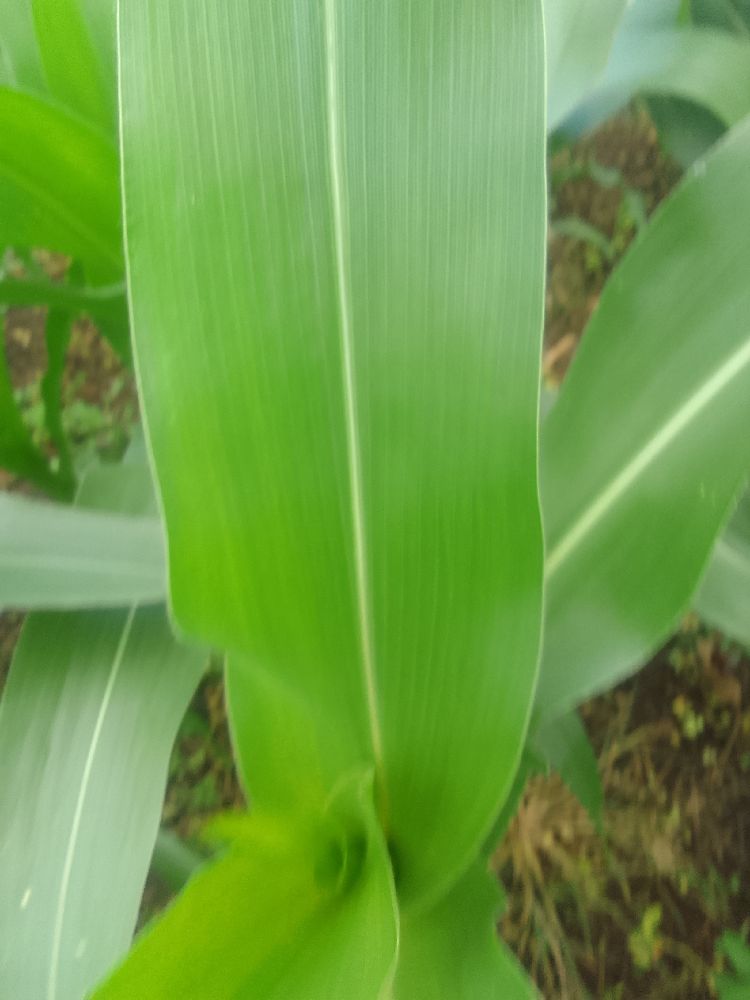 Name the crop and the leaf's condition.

maize, healthy
